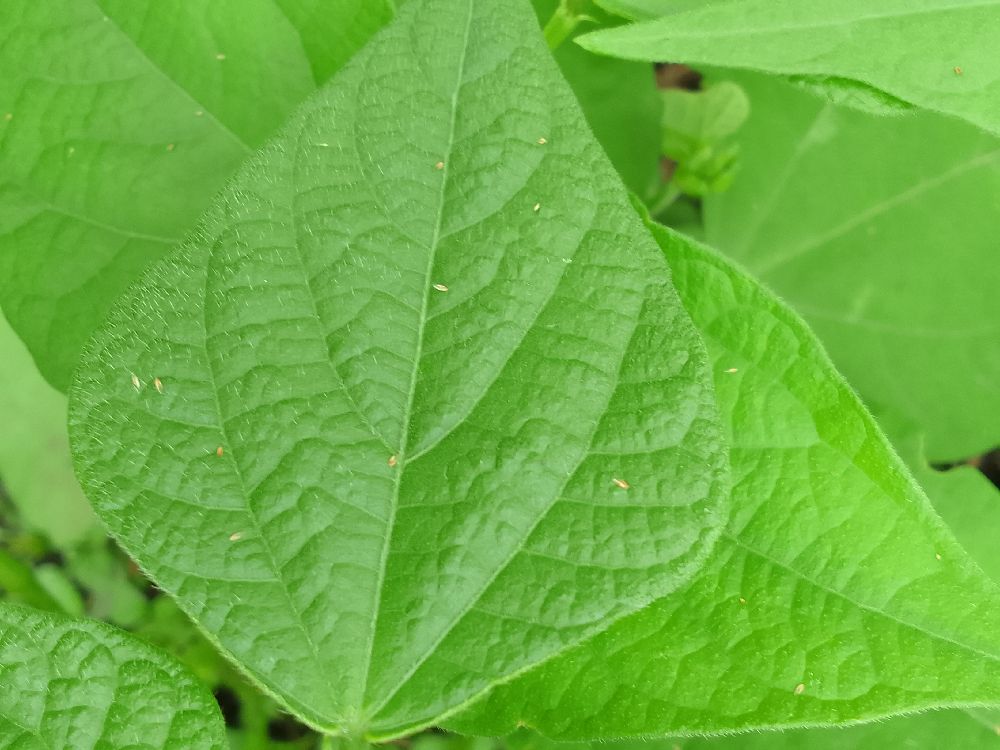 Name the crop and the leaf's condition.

common bean, healthy
